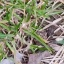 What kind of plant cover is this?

grass
